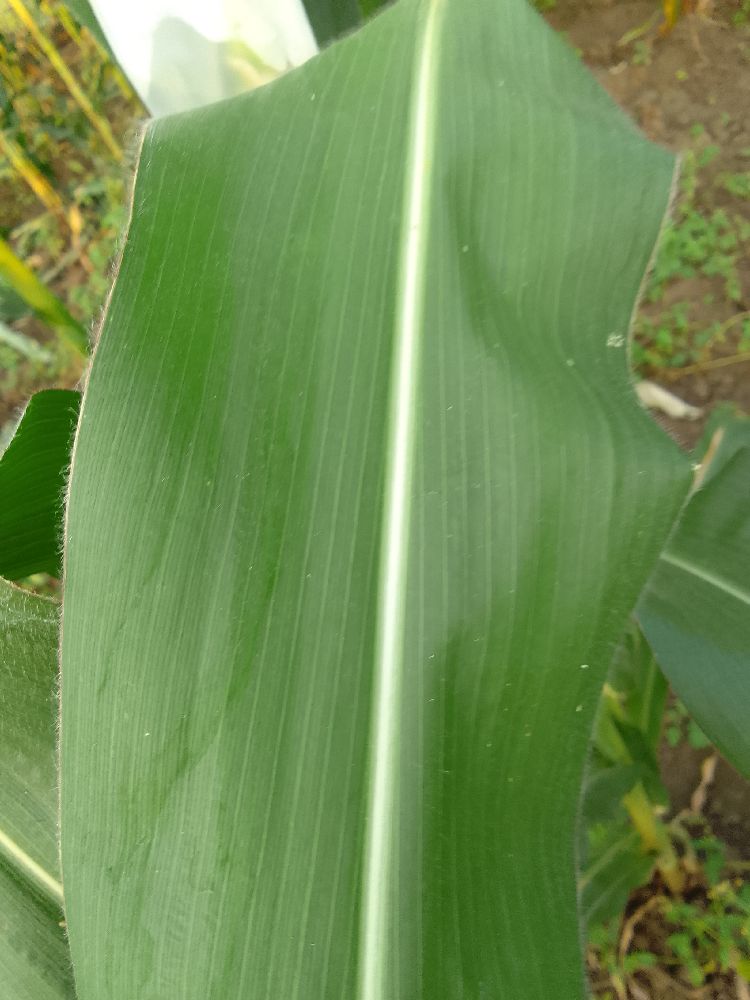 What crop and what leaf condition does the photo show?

maize, healthy
